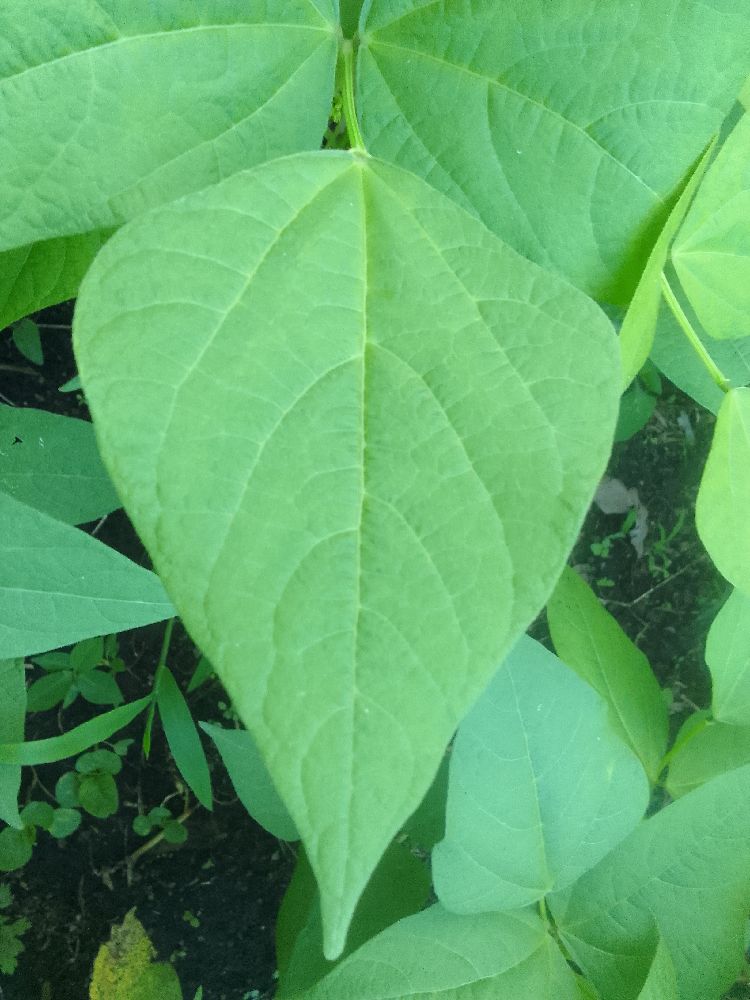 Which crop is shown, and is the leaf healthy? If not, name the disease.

common bean, healthy
